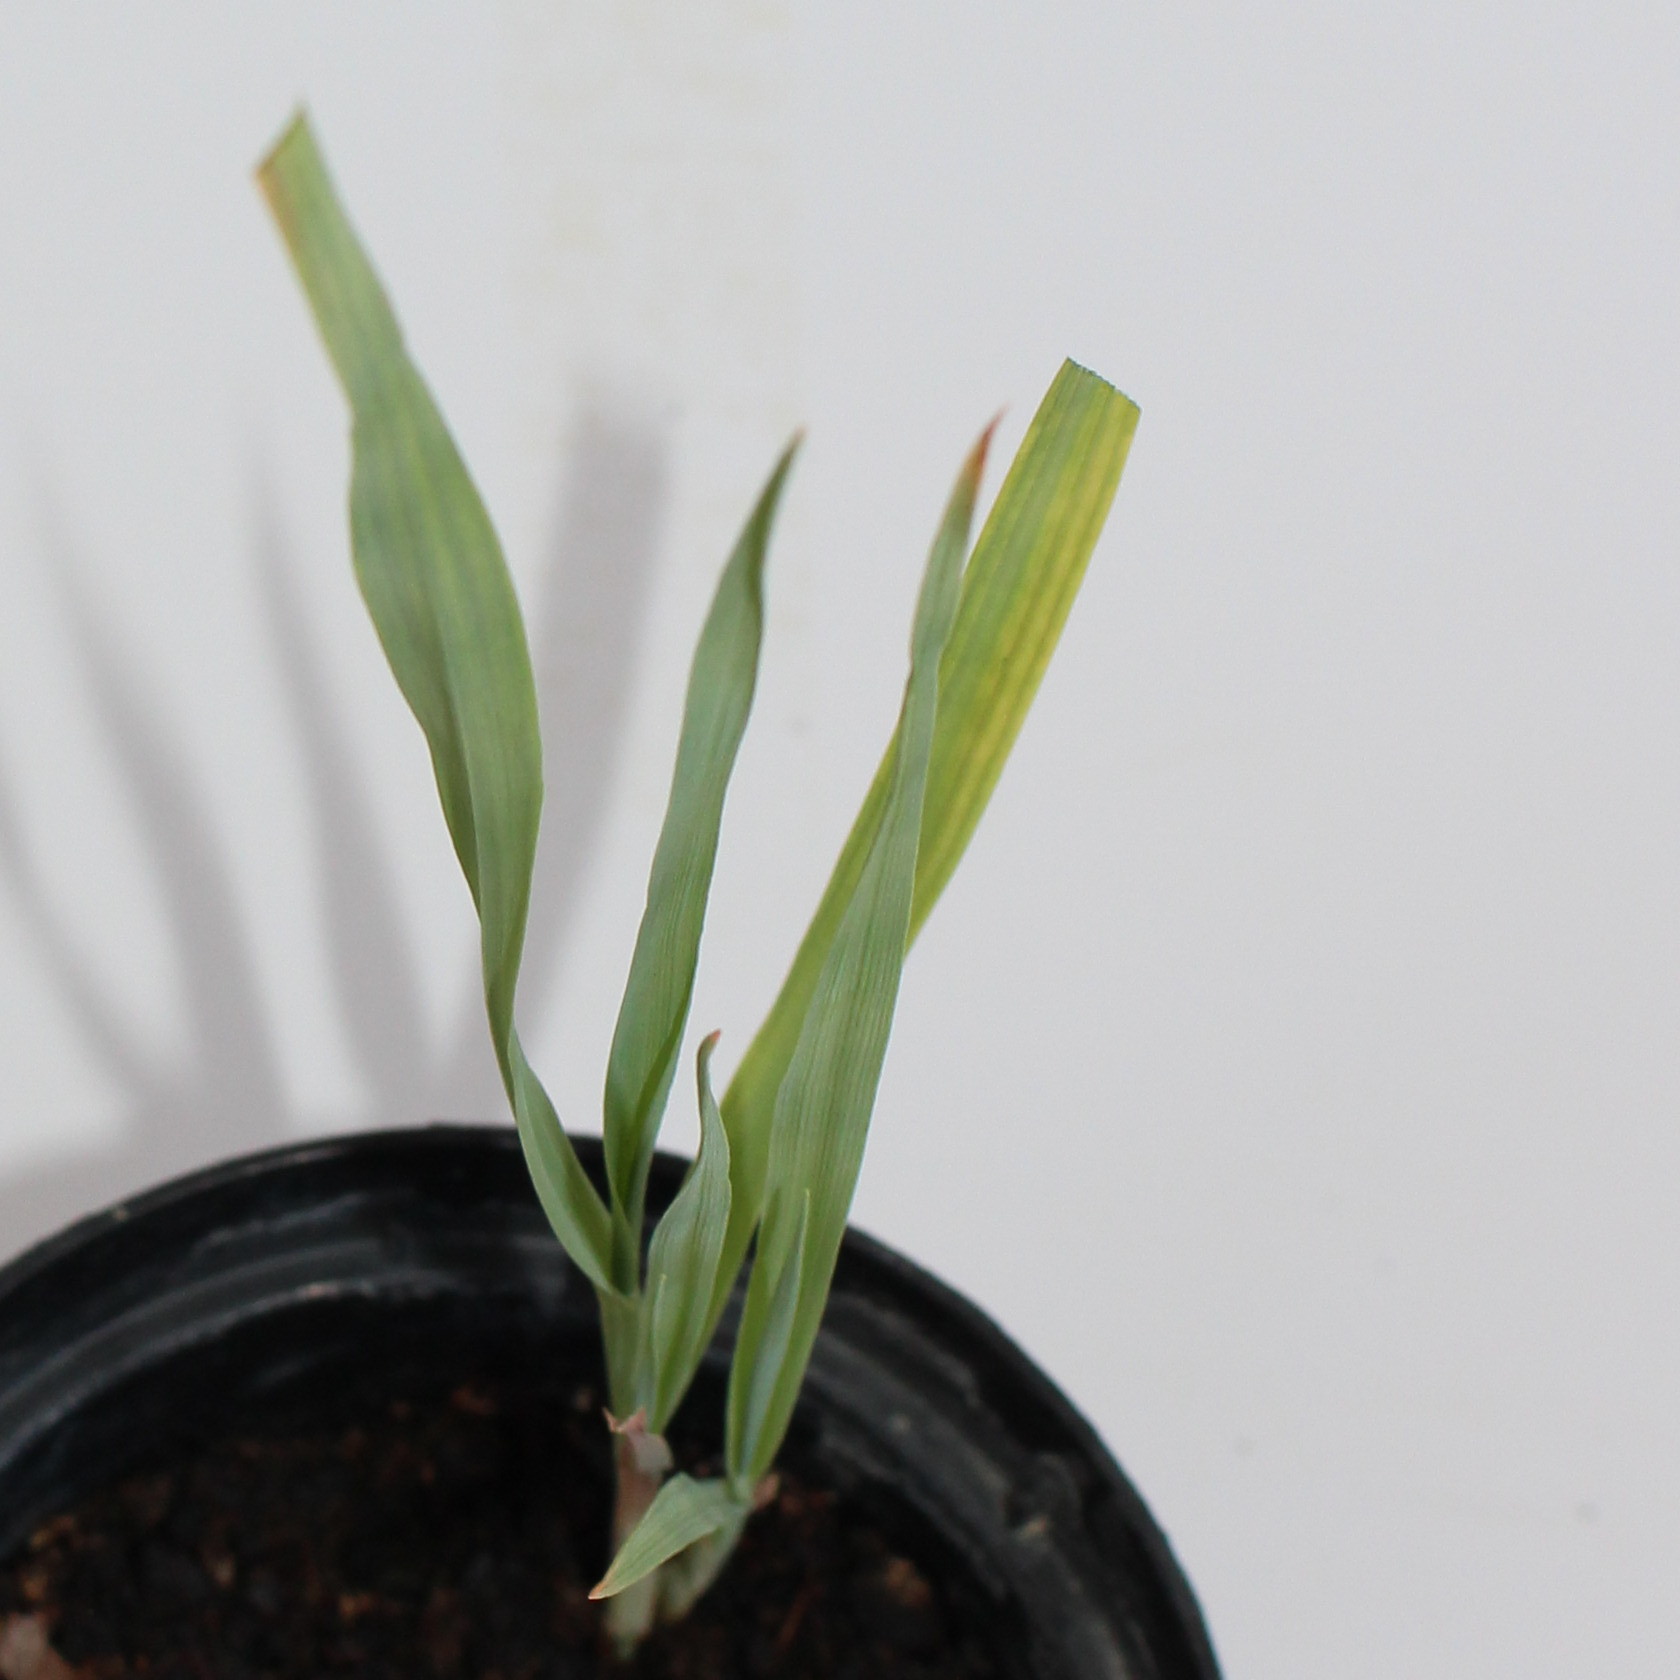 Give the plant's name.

Avena sterilis
